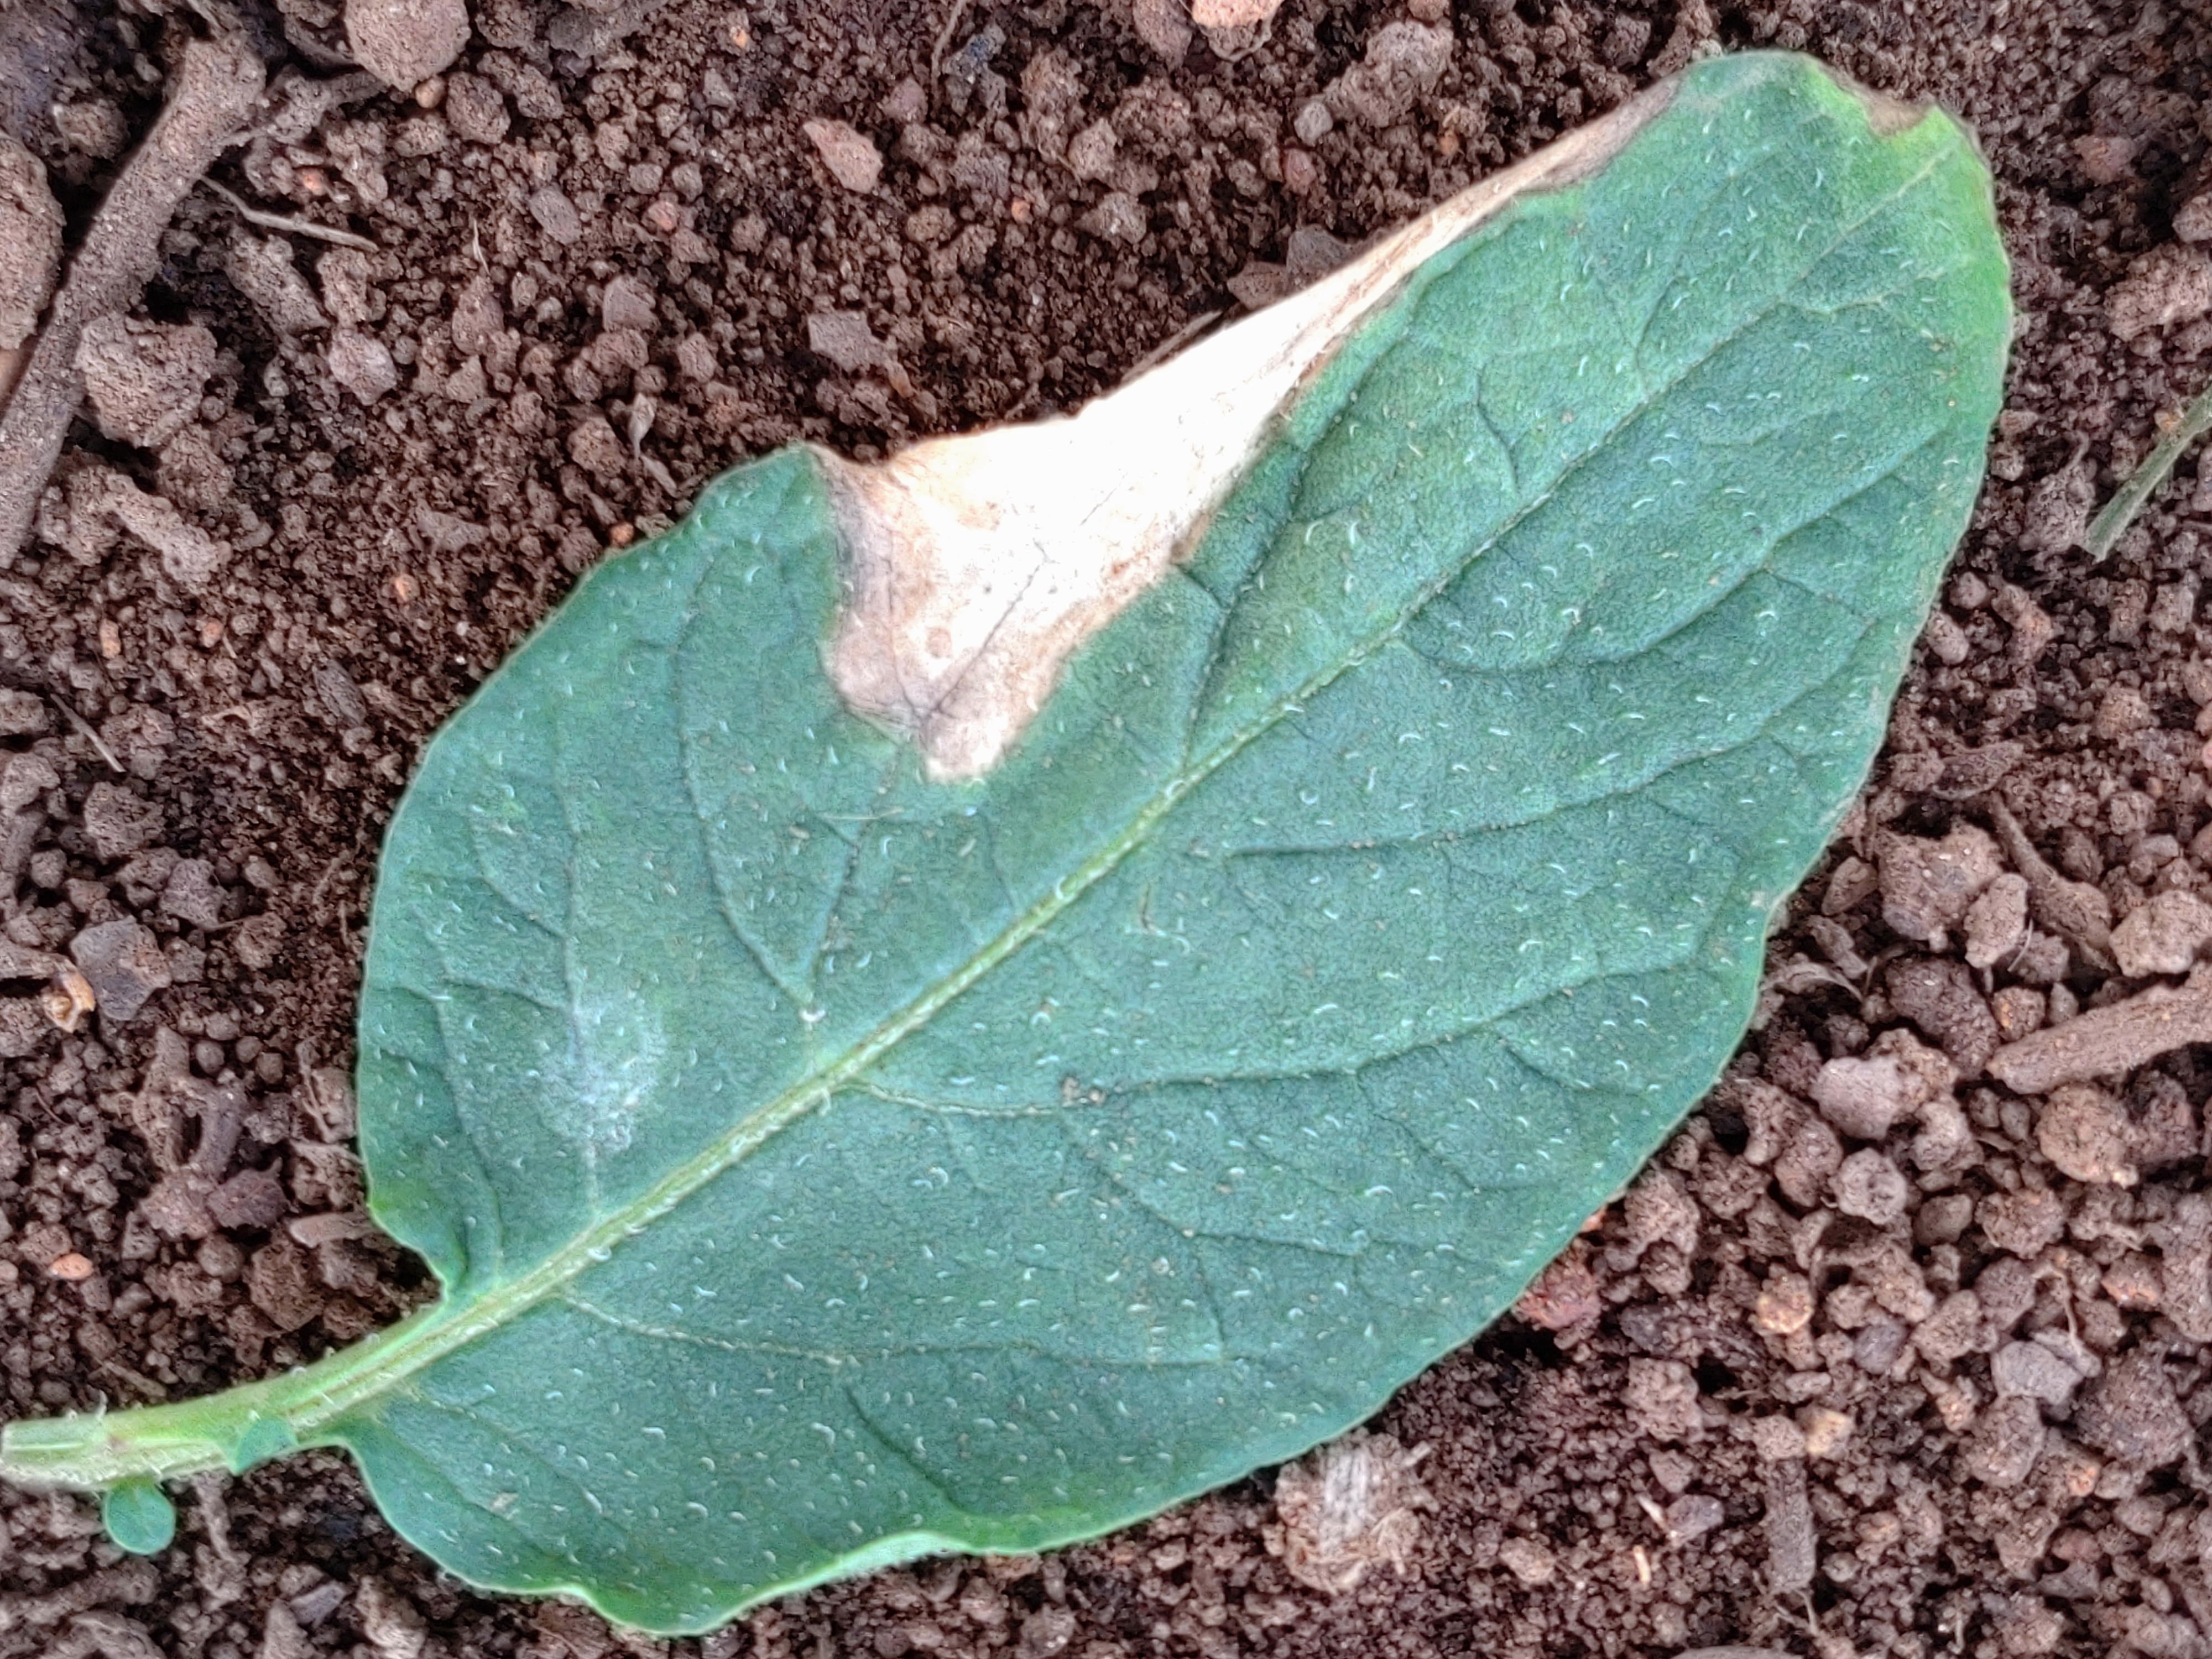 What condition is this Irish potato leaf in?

early blight
